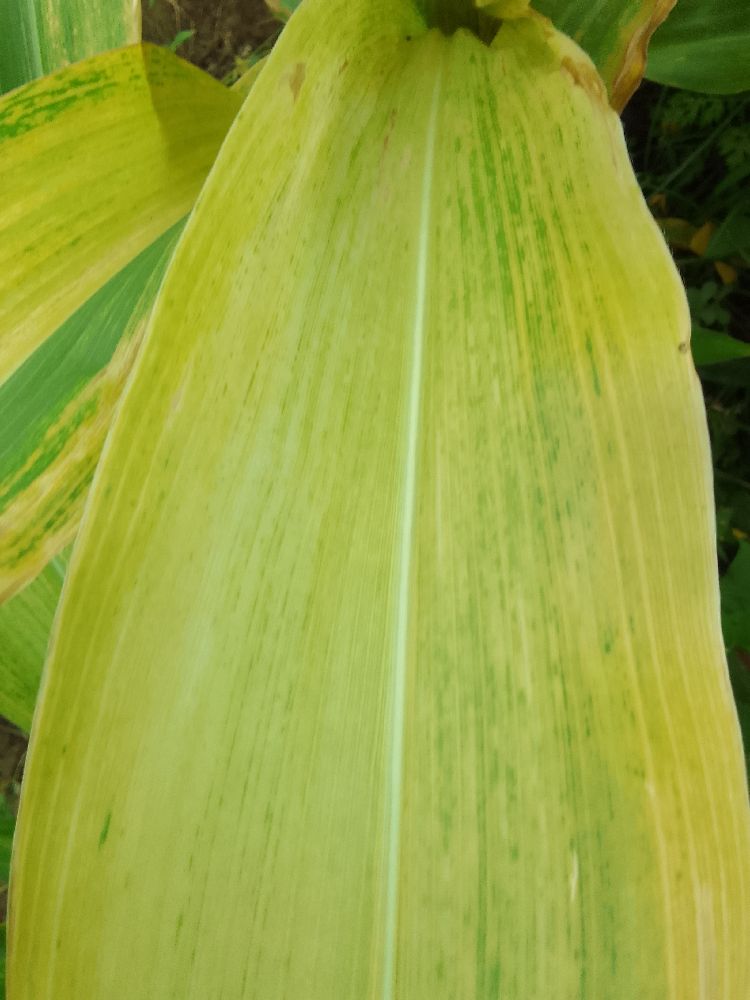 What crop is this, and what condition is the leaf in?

maize, maize lethal necrosis
